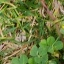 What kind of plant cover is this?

unstructured weed
